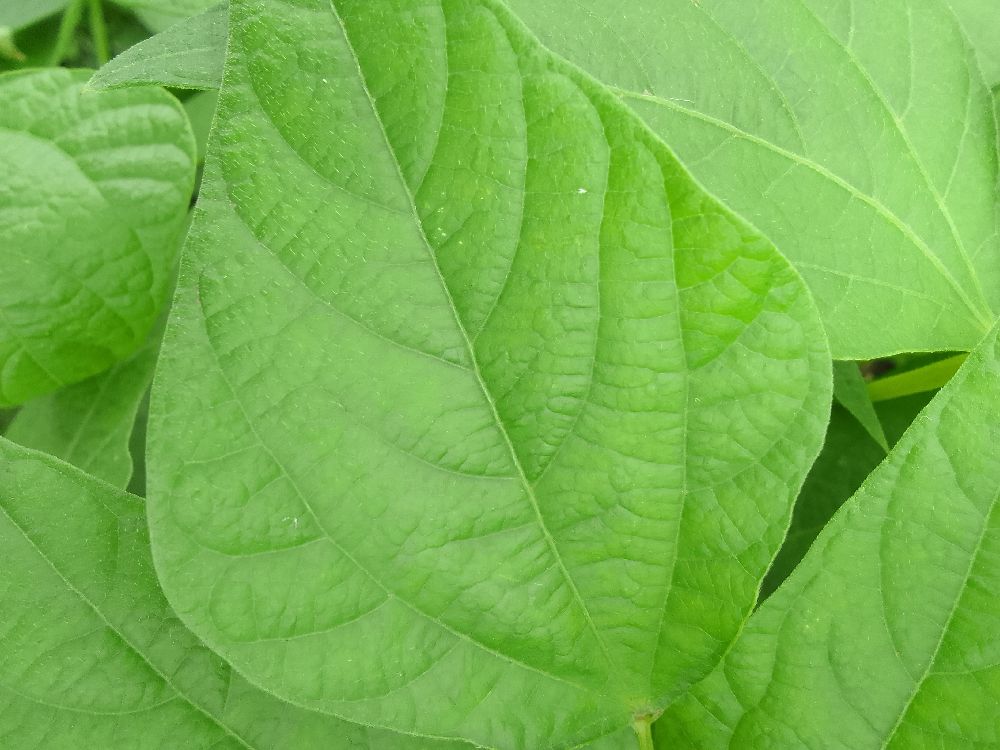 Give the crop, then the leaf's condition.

common bean, healthy
